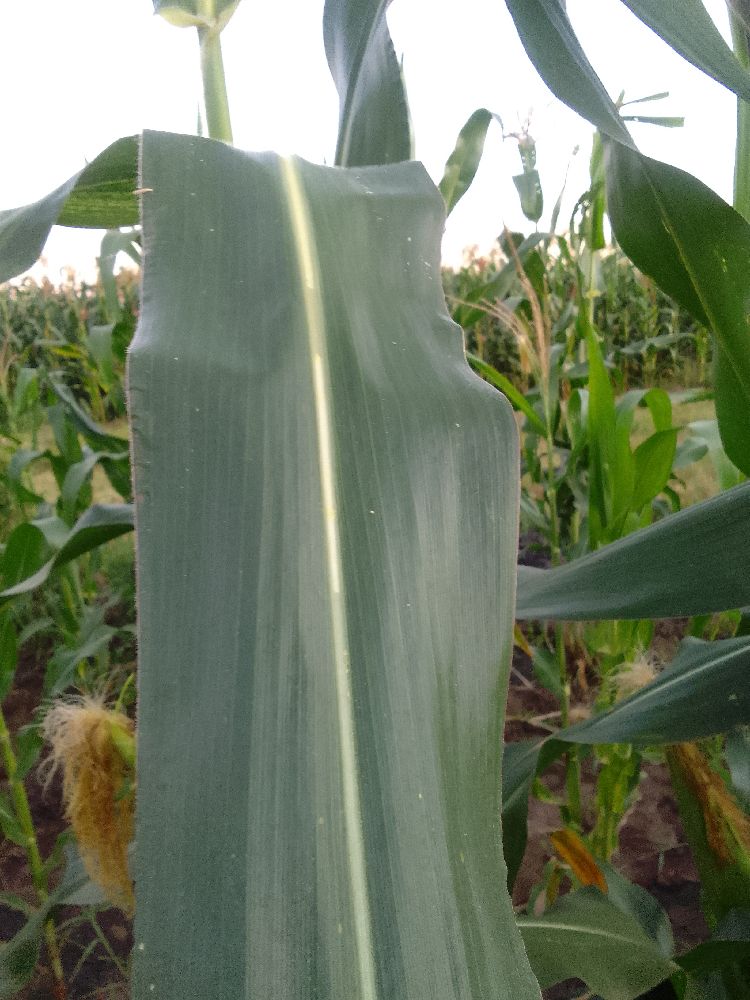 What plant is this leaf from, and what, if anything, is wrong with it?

maize, healthy
